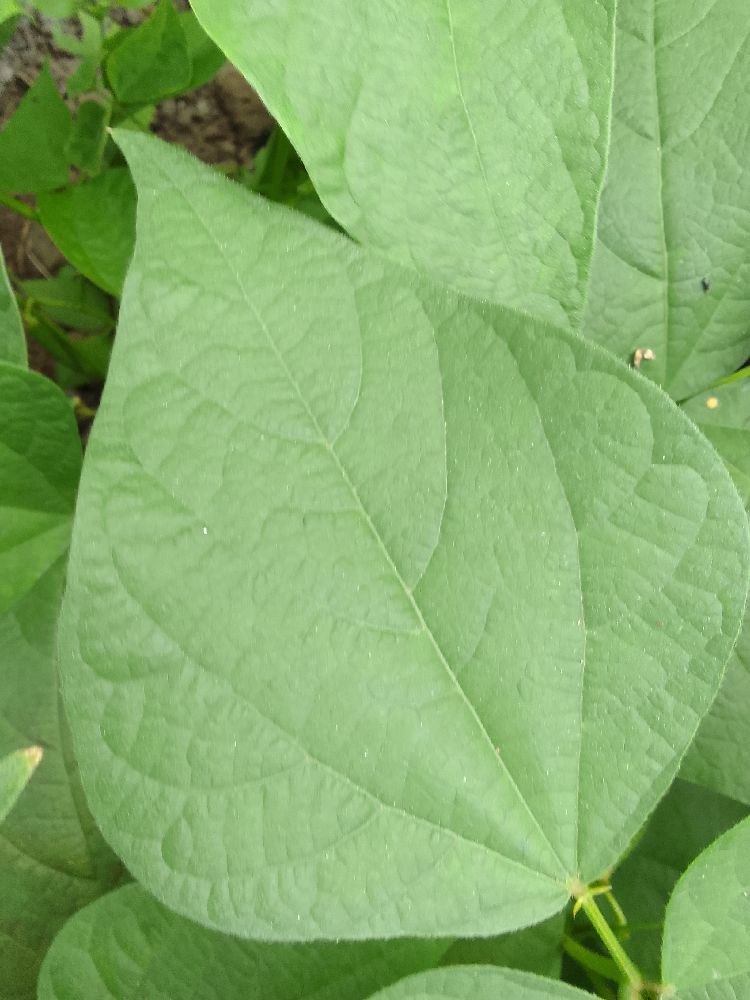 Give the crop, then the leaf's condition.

common bean, healthy
